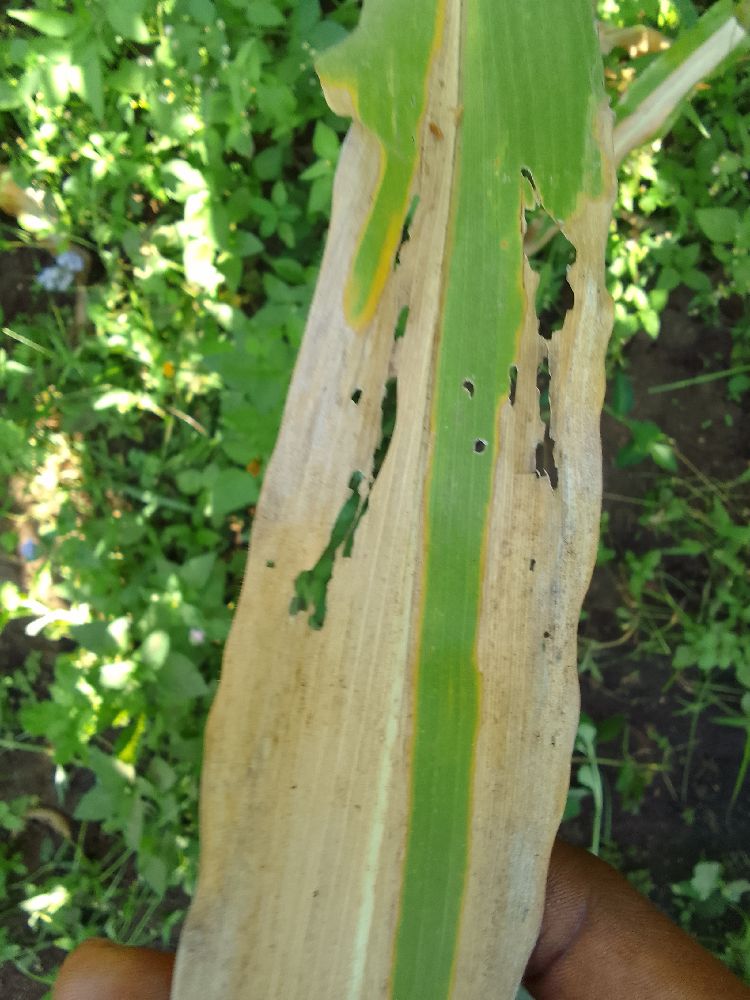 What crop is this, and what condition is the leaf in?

maize, maize lethal necrosis
